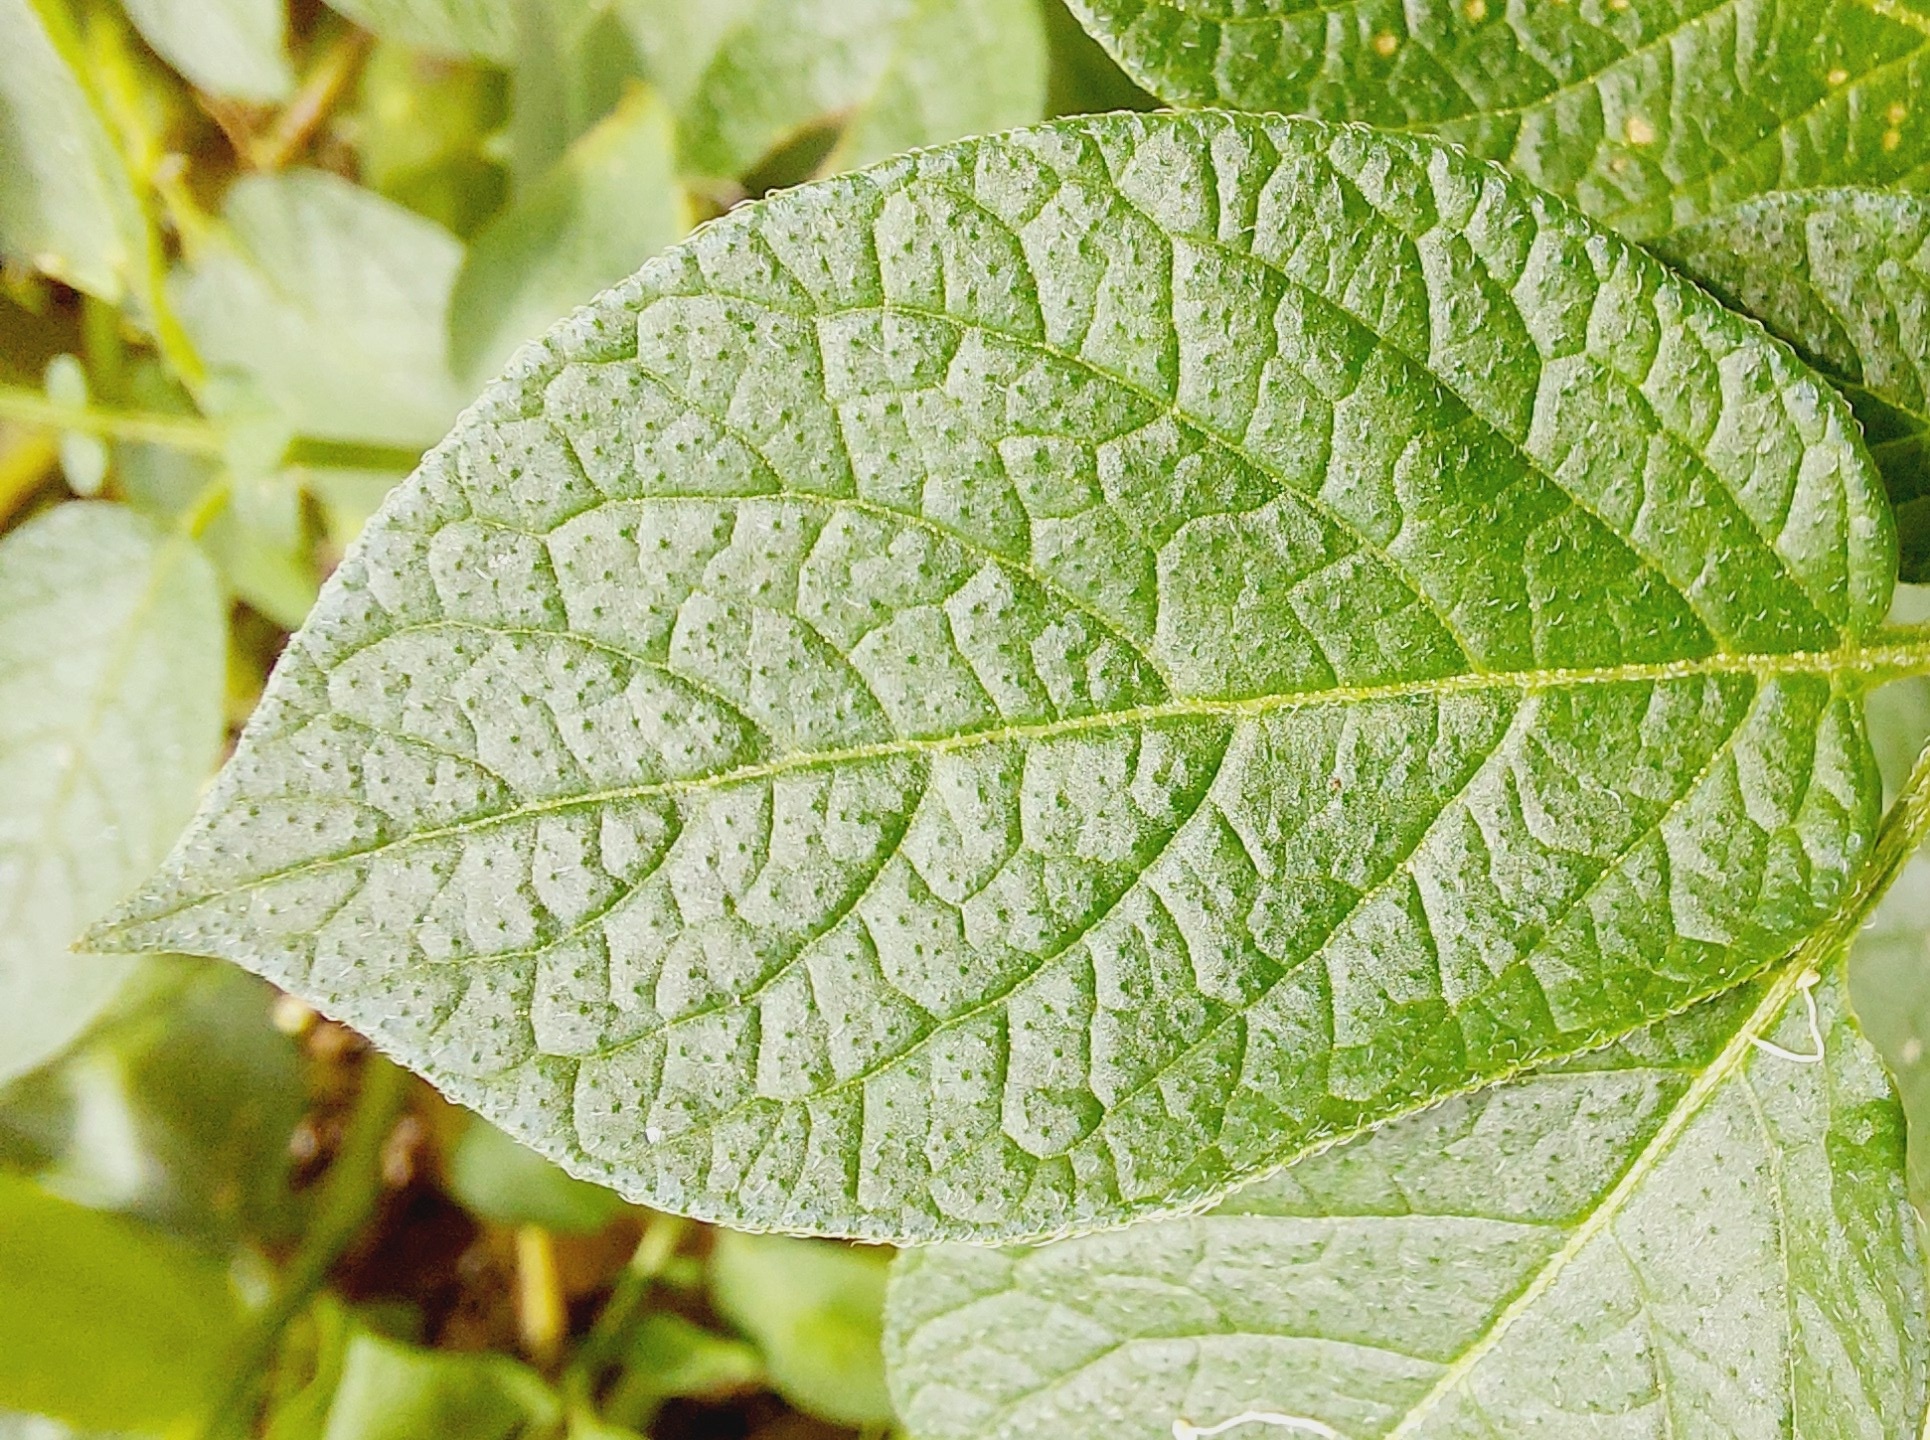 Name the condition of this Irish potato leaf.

healthy
